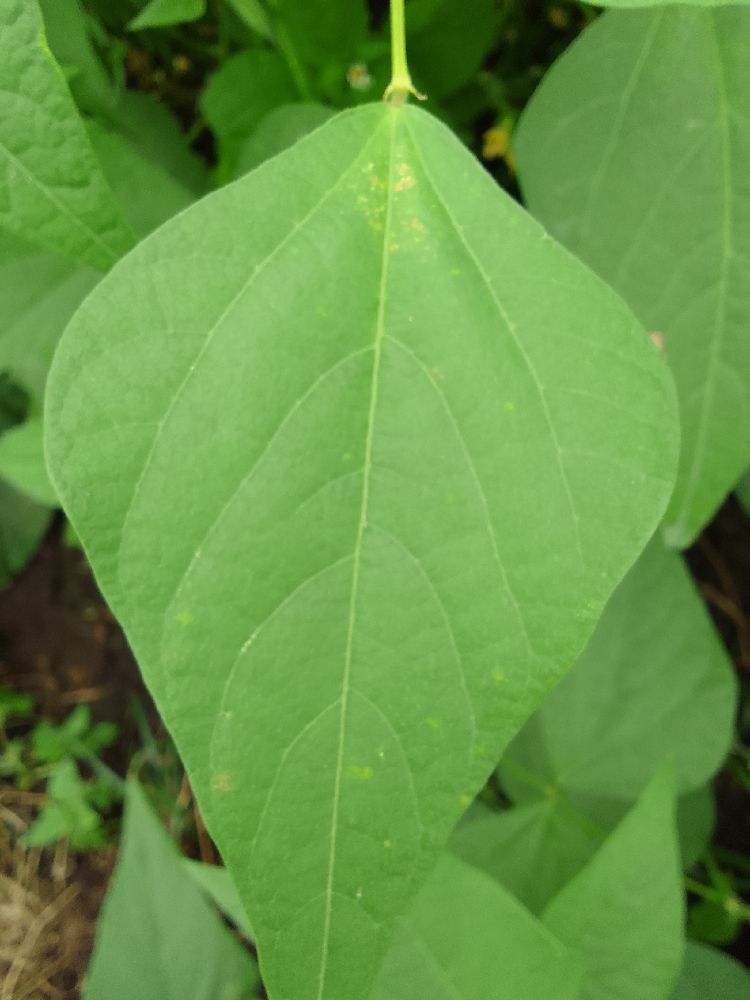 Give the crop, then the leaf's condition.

common bean, healthy
